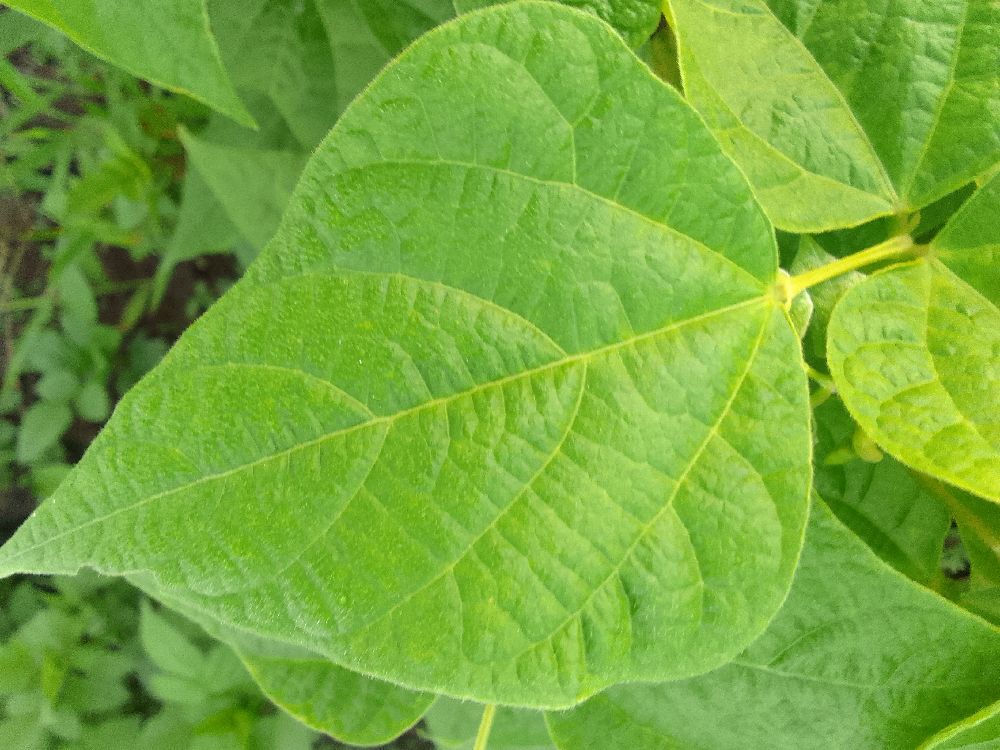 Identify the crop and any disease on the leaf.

common bean, healthy
